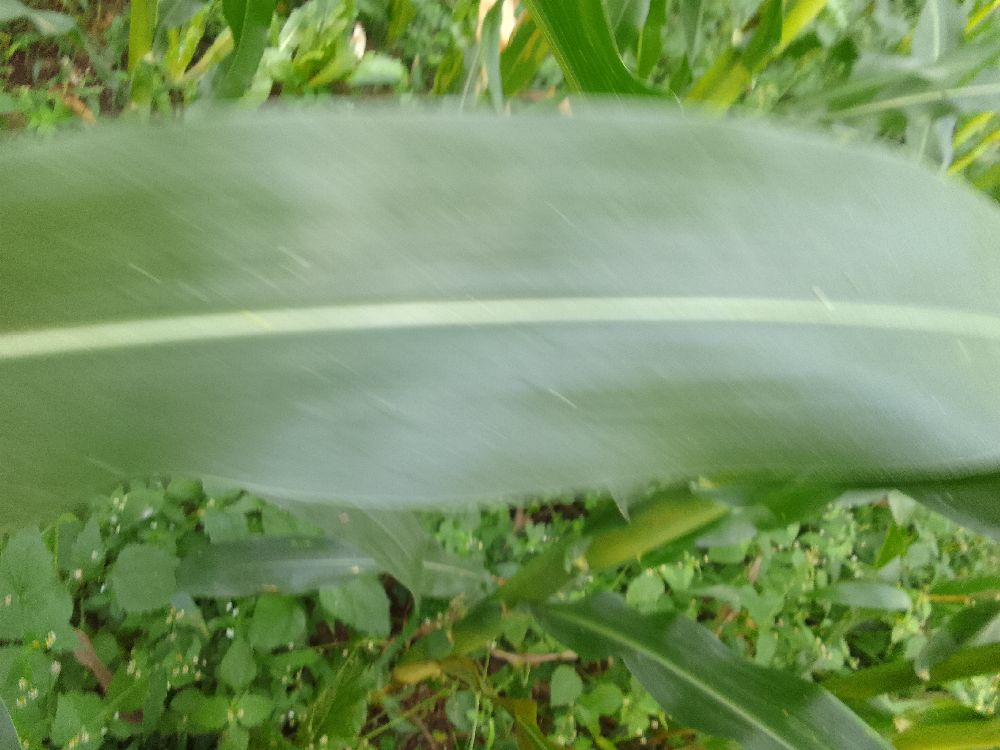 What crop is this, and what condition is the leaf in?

maize, healthy
